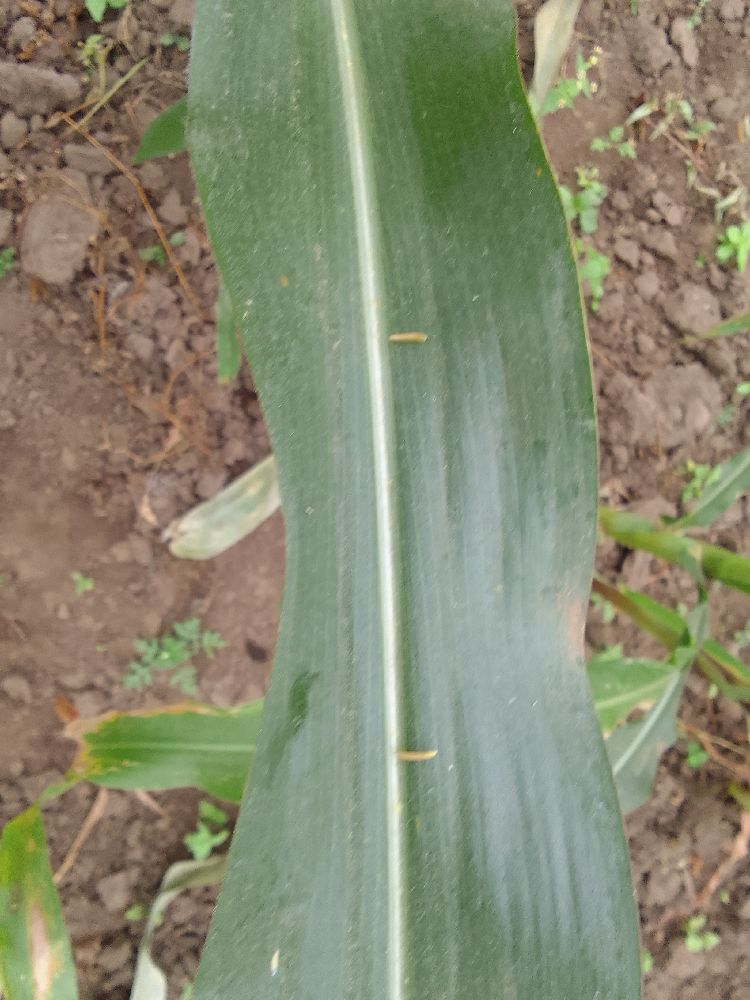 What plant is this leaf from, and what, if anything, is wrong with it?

maize, healthy
